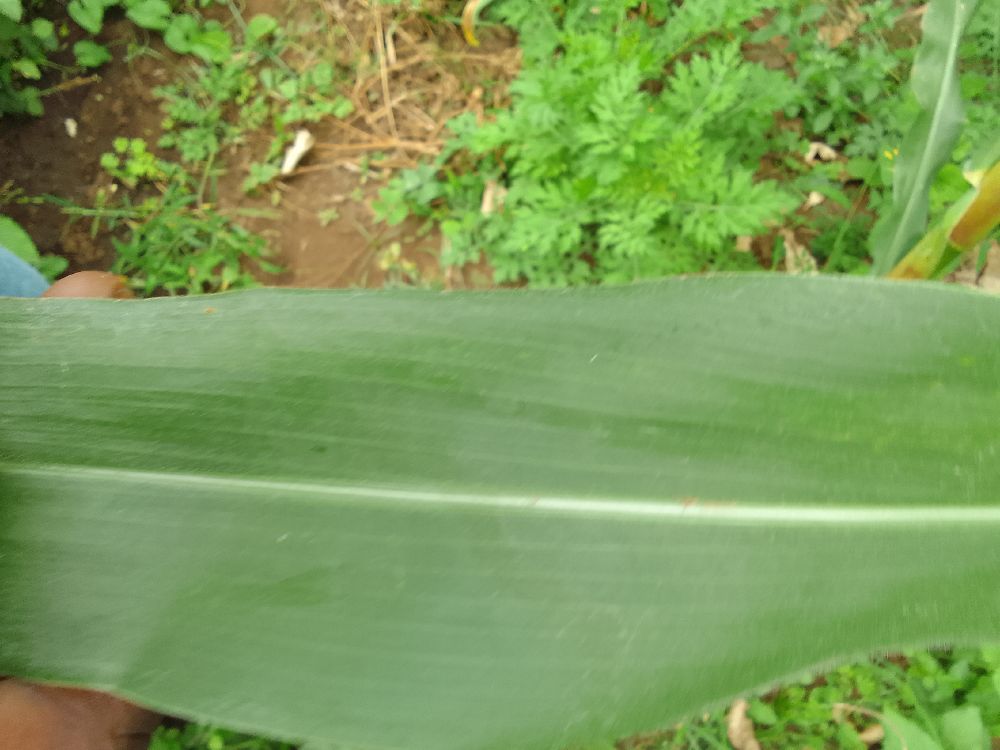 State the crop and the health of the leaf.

maize, healthy
